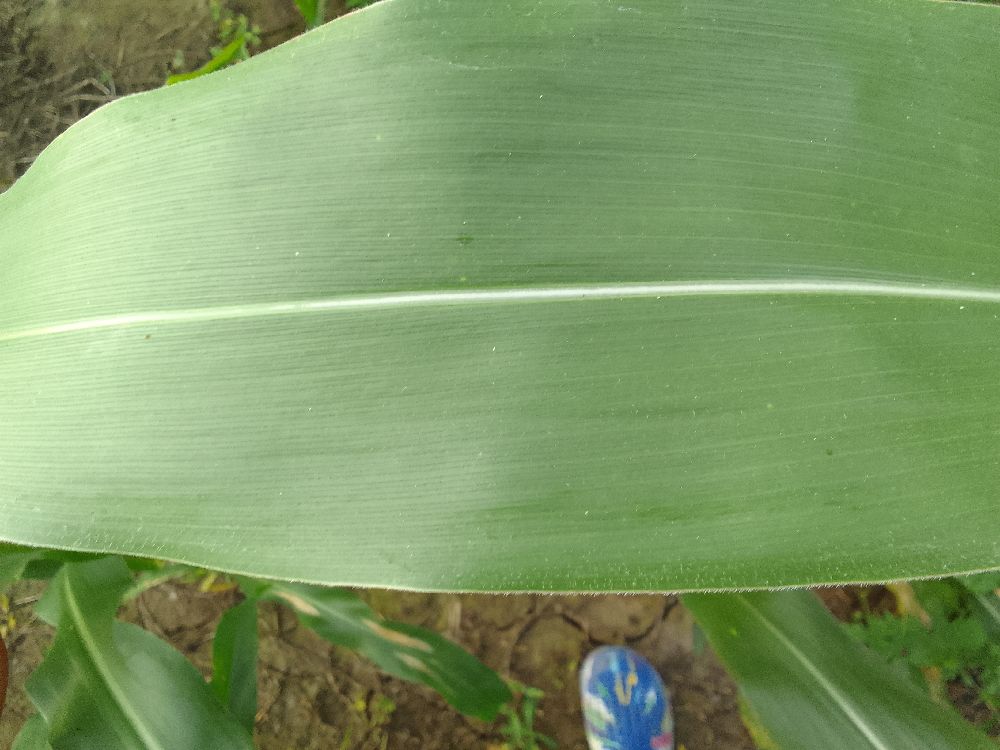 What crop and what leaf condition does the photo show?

maize, healthy
